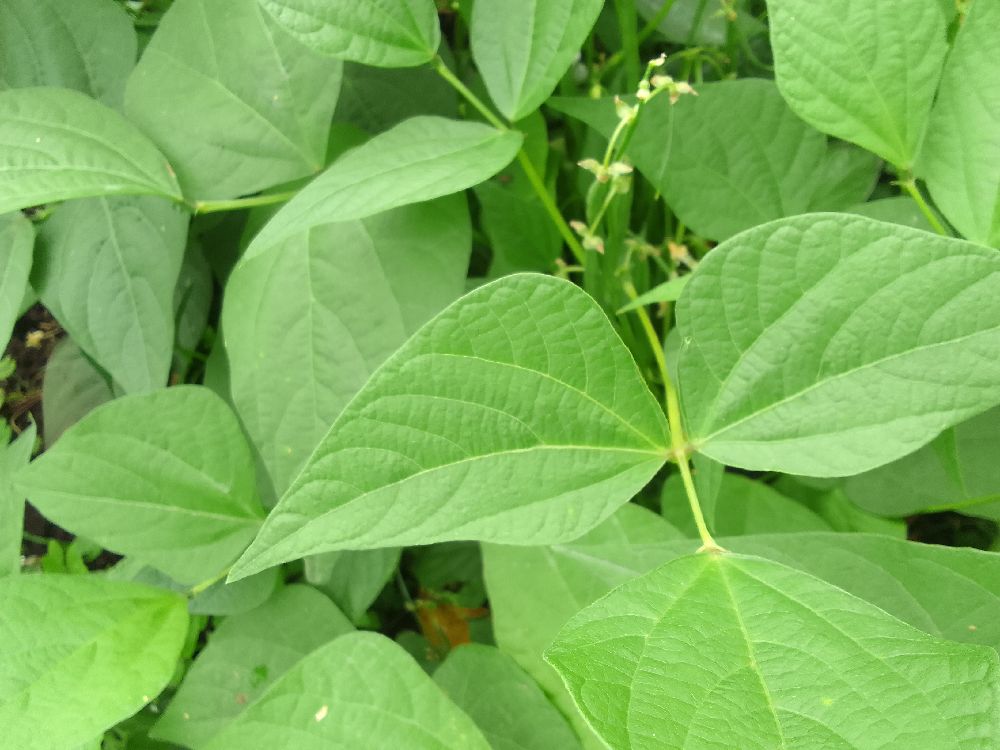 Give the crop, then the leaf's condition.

common bean, healthy
